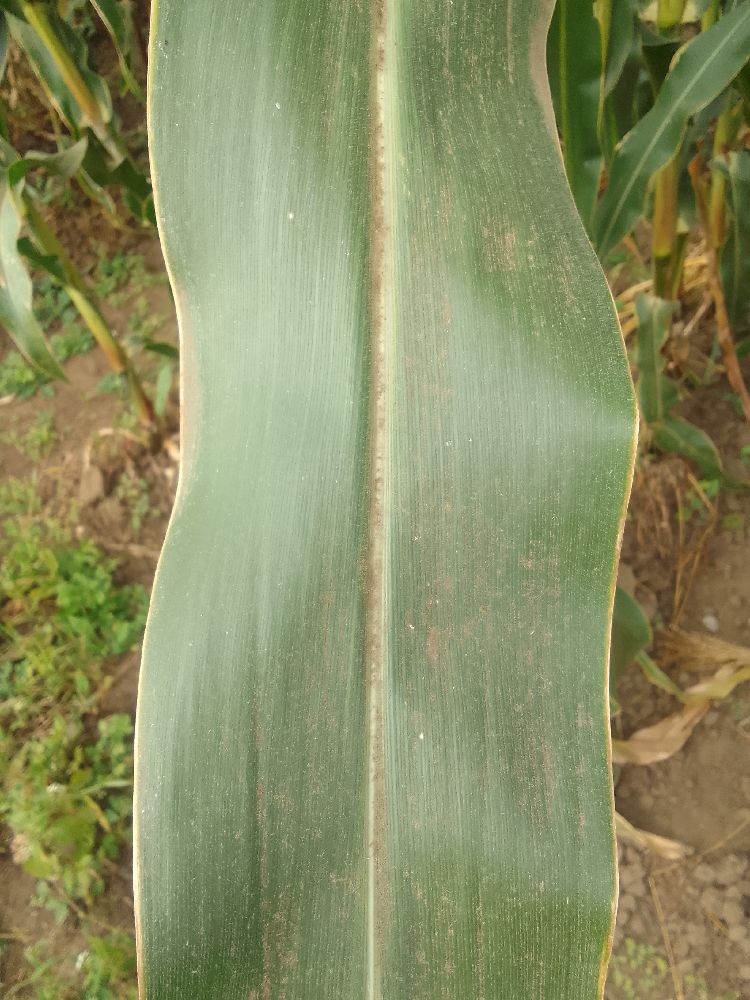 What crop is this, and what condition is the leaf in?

maize, healthy
